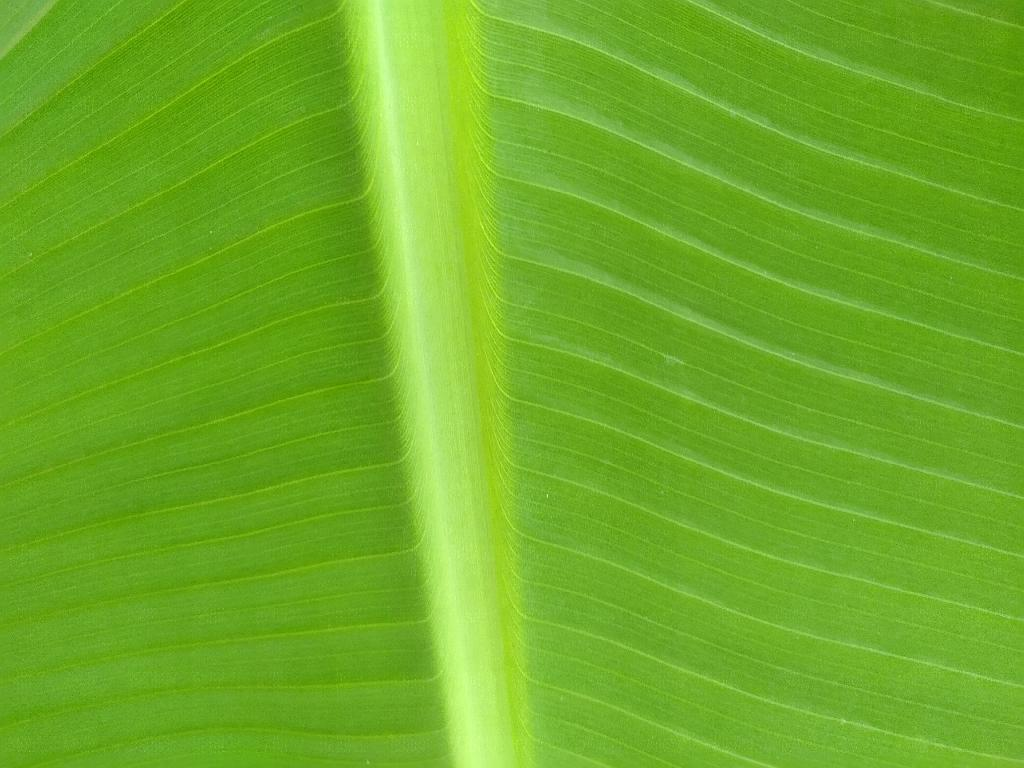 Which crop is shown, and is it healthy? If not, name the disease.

banana, healthy
